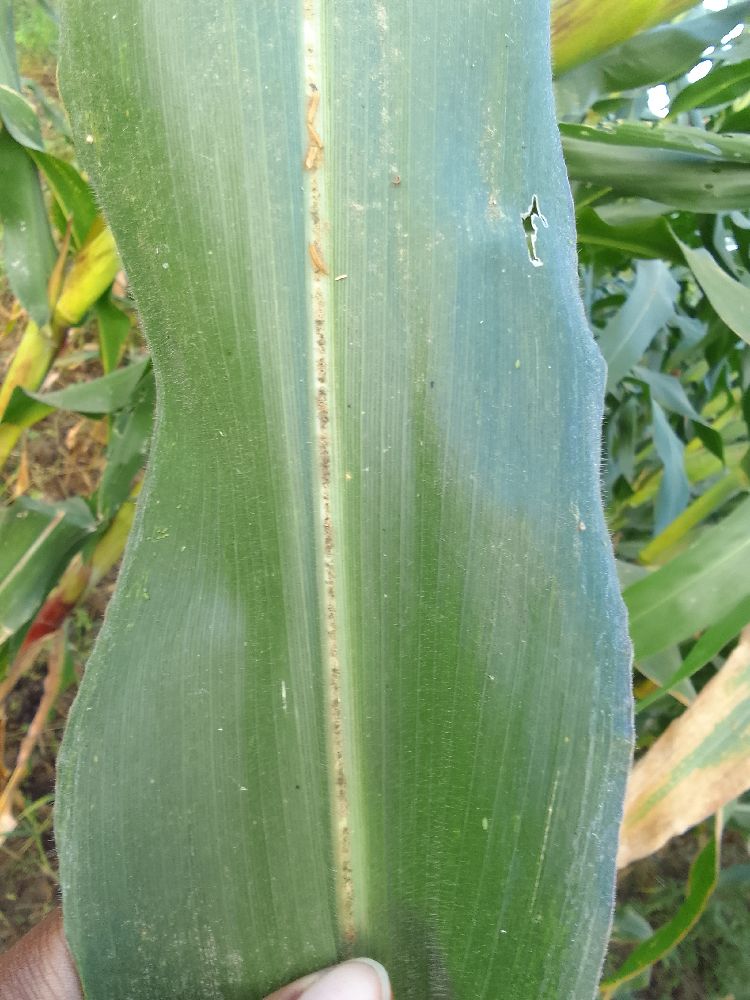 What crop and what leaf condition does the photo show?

maize, healthy
